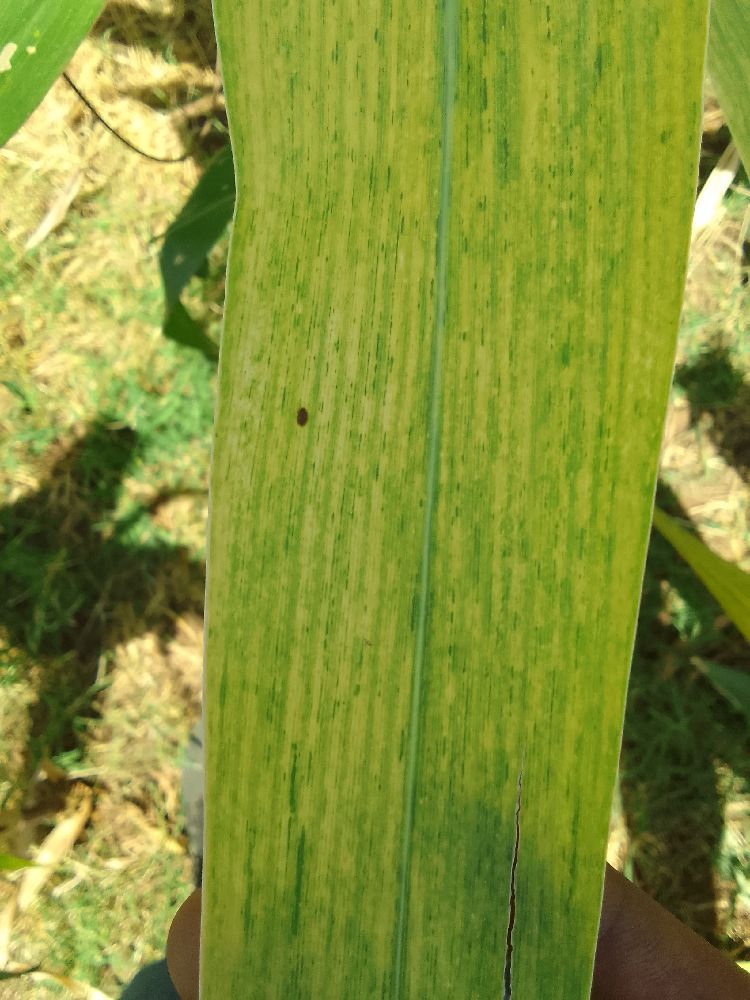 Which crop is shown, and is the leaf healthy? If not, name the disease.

maize, maize lethal necrosis
